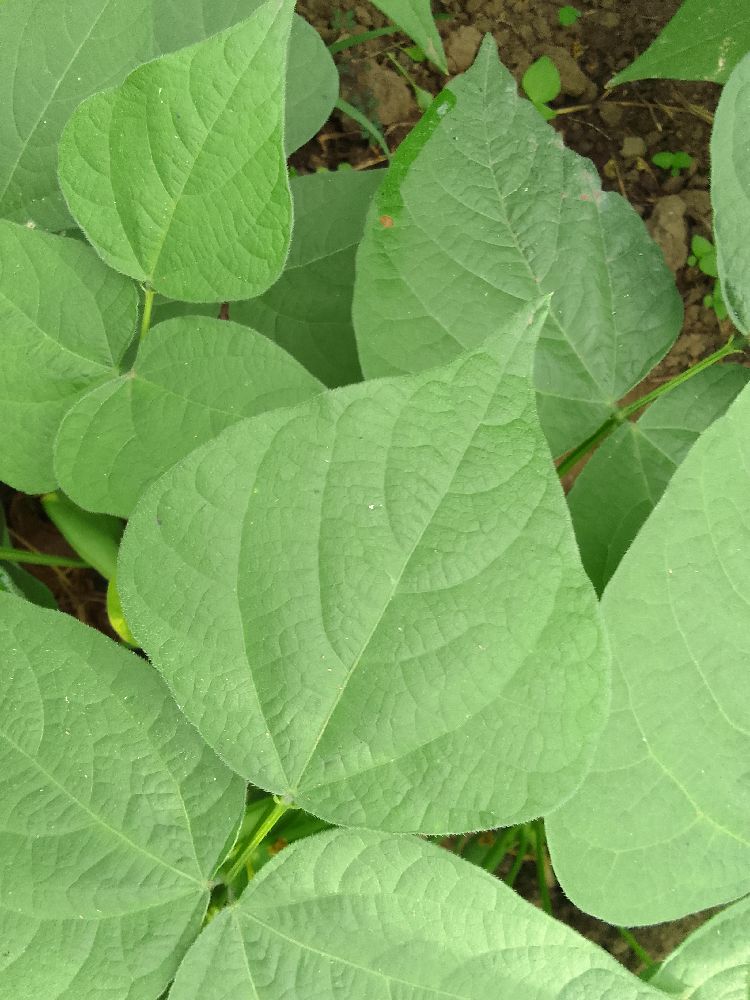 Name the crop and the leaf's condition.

common bean, healthy
